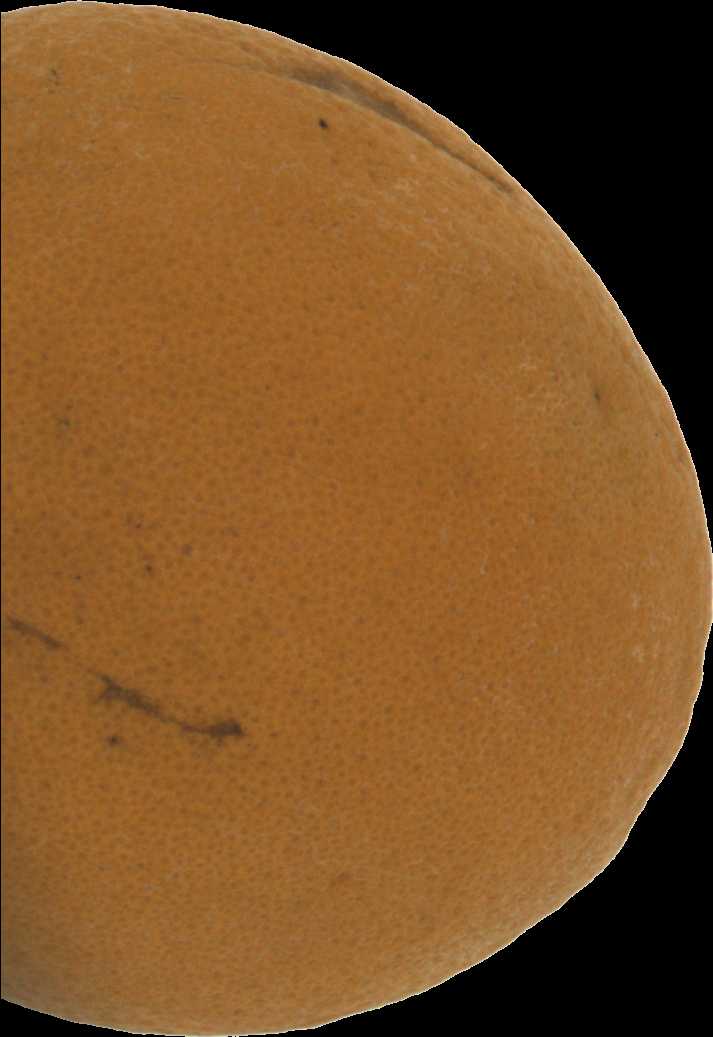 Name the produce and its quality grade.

orange, bad
